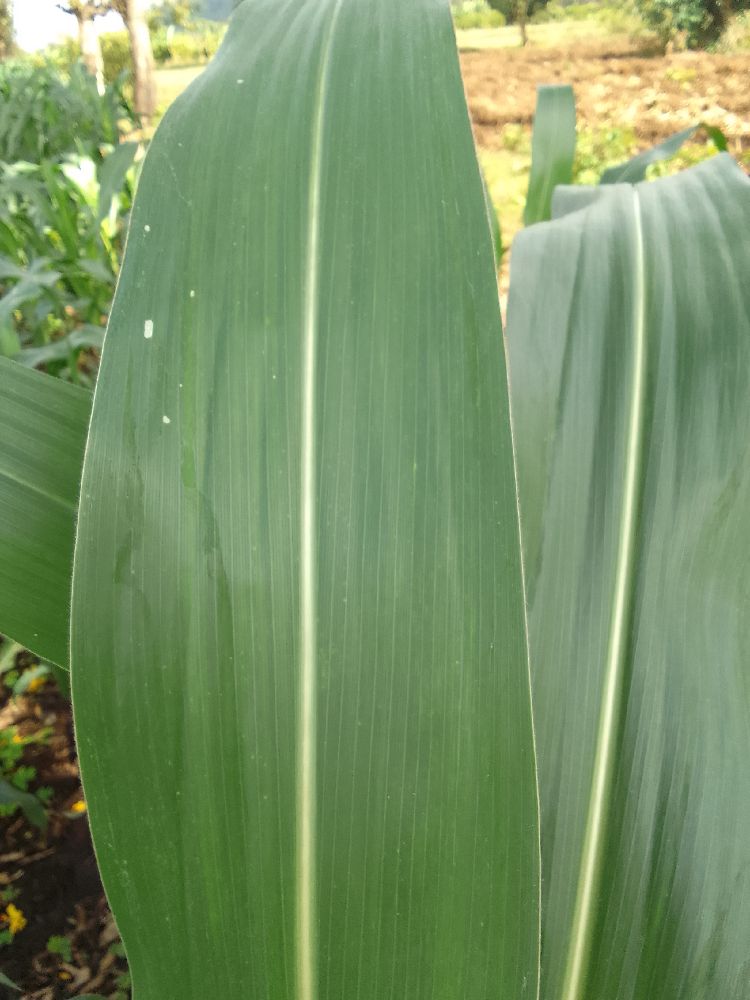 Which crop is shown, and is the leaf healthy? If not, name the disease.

maize, healthy
